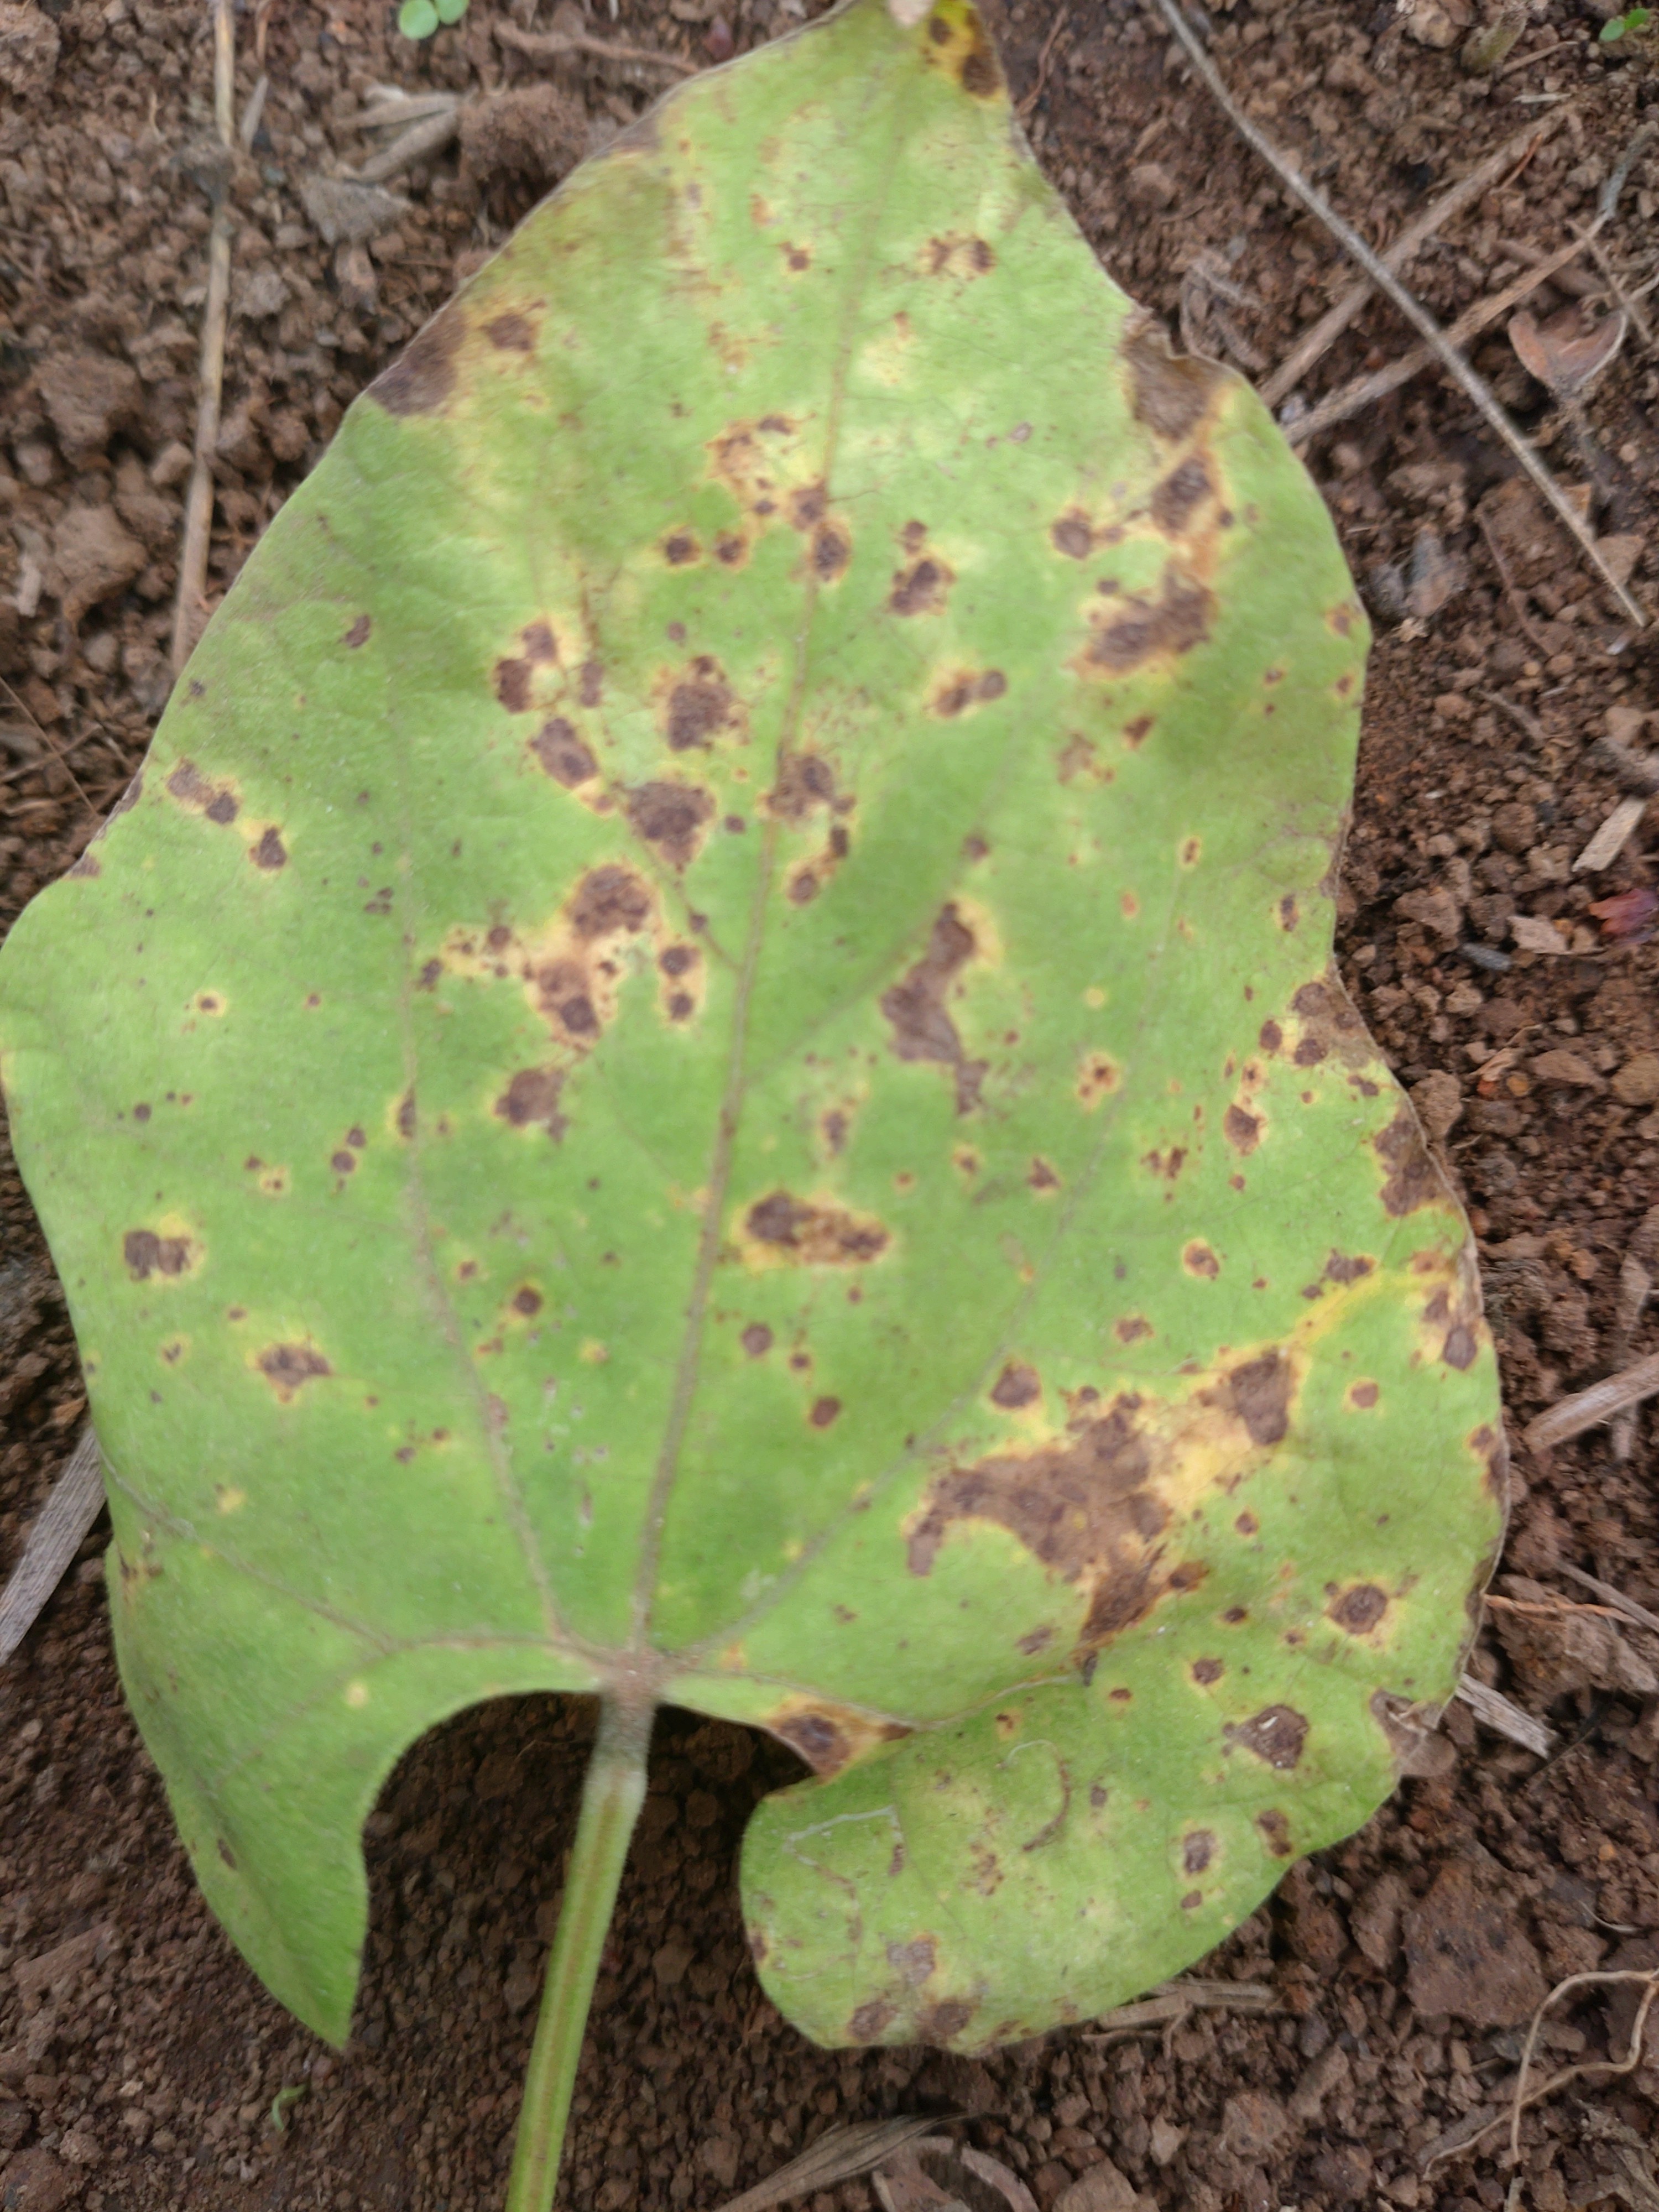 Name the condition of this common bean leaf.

rust
